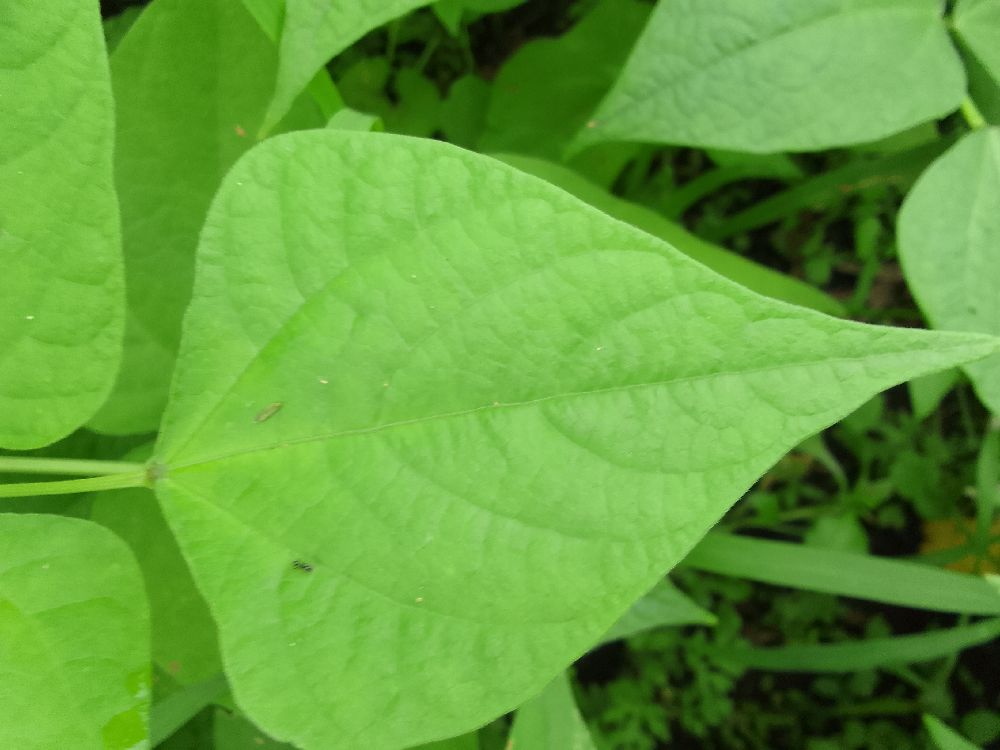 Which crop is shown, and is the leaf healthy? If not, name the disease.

common bean, healthy
